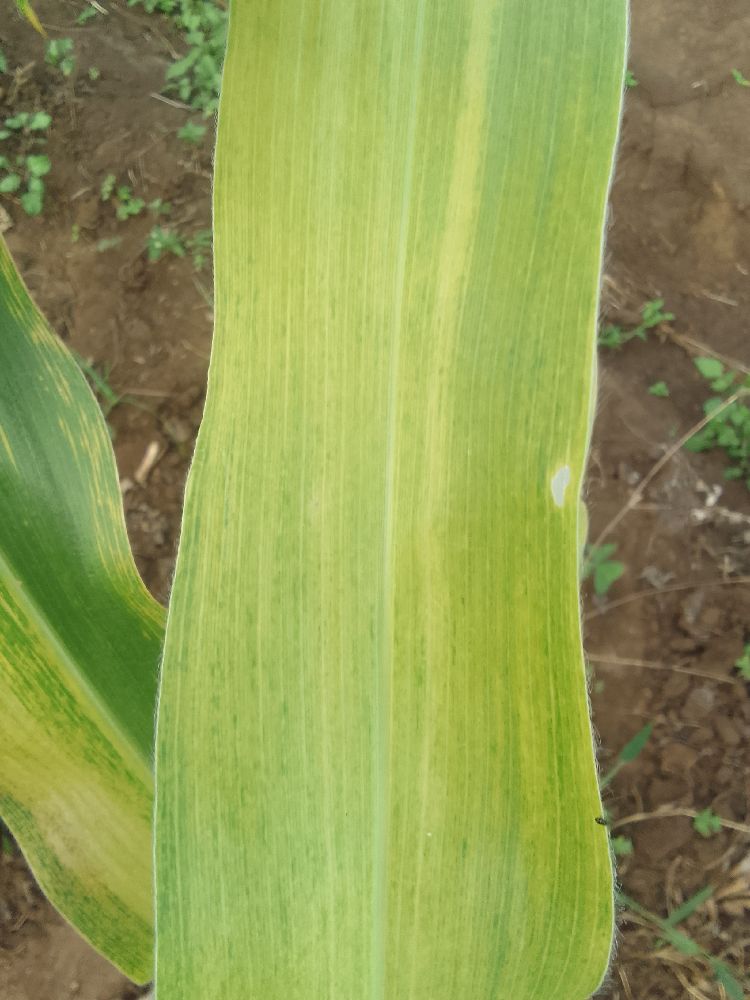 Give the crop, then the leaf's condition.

maize, maize lethal necrosis
